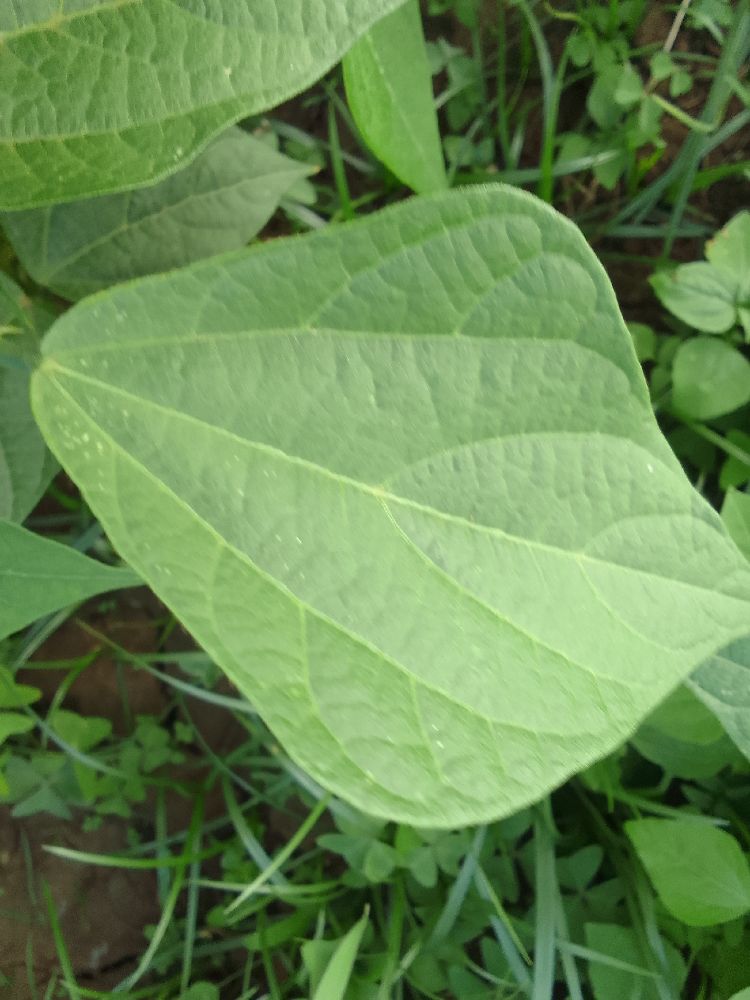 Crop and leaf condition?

common bean, healthy
